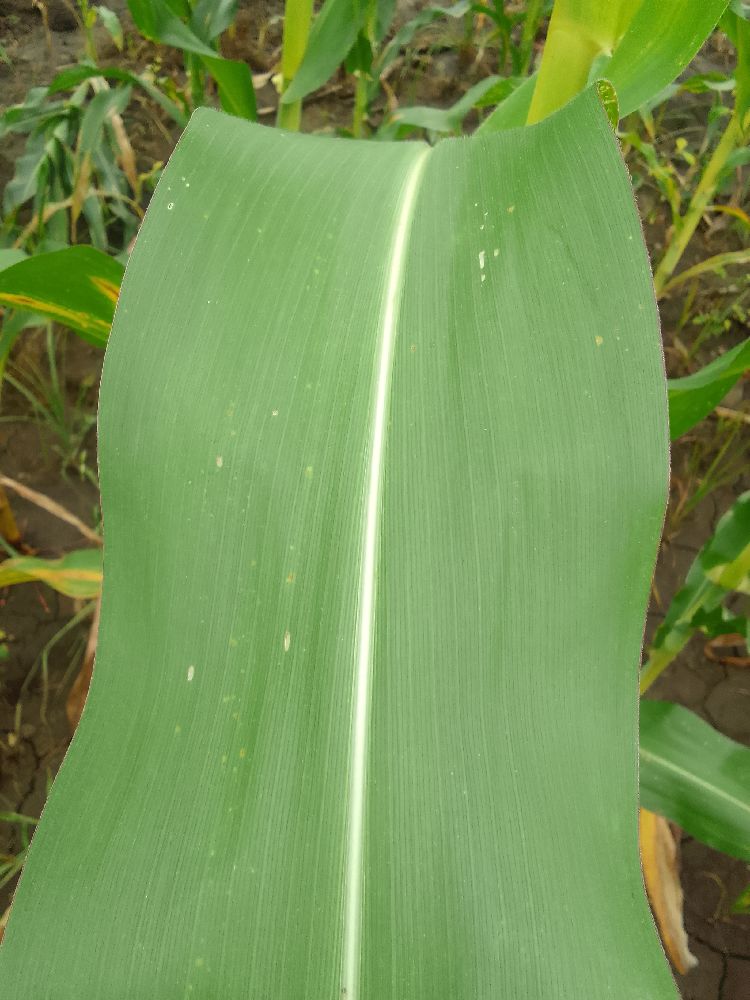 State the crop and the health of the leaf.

maize, healthy
